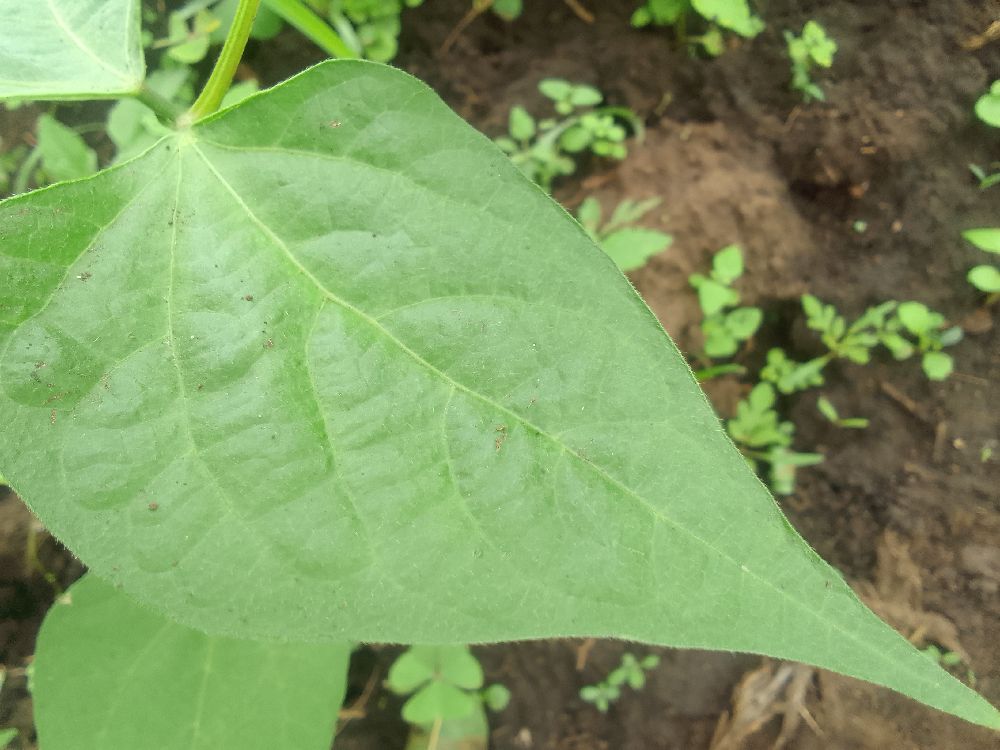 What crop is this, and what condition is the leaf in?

common bean, healthy
